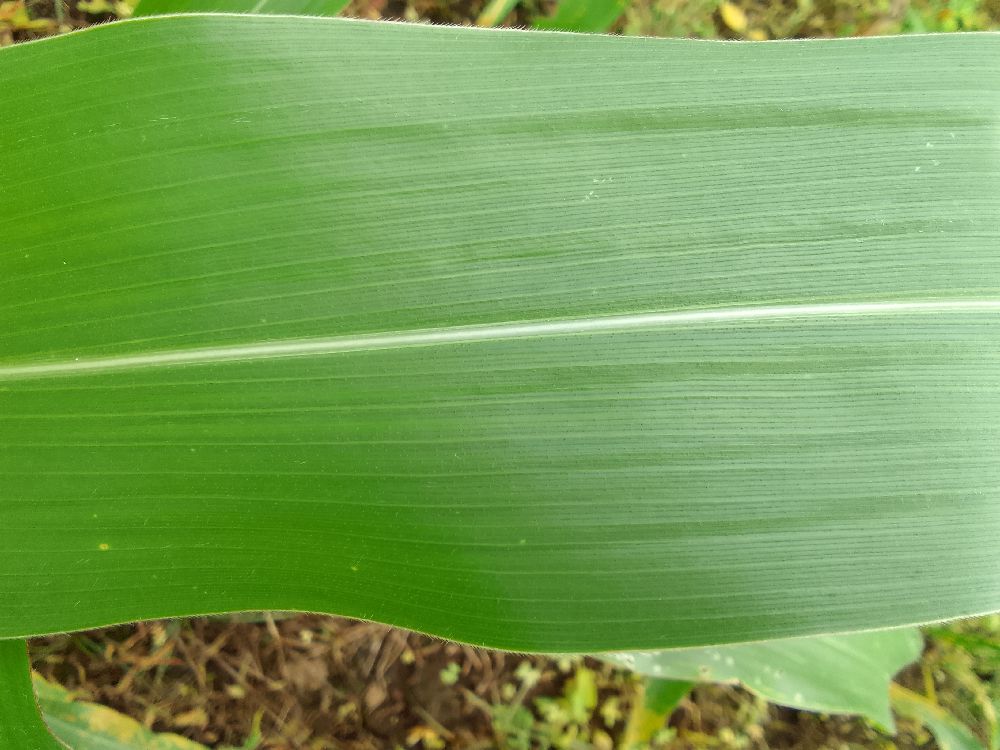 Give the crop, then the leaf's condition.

maize, healthy
